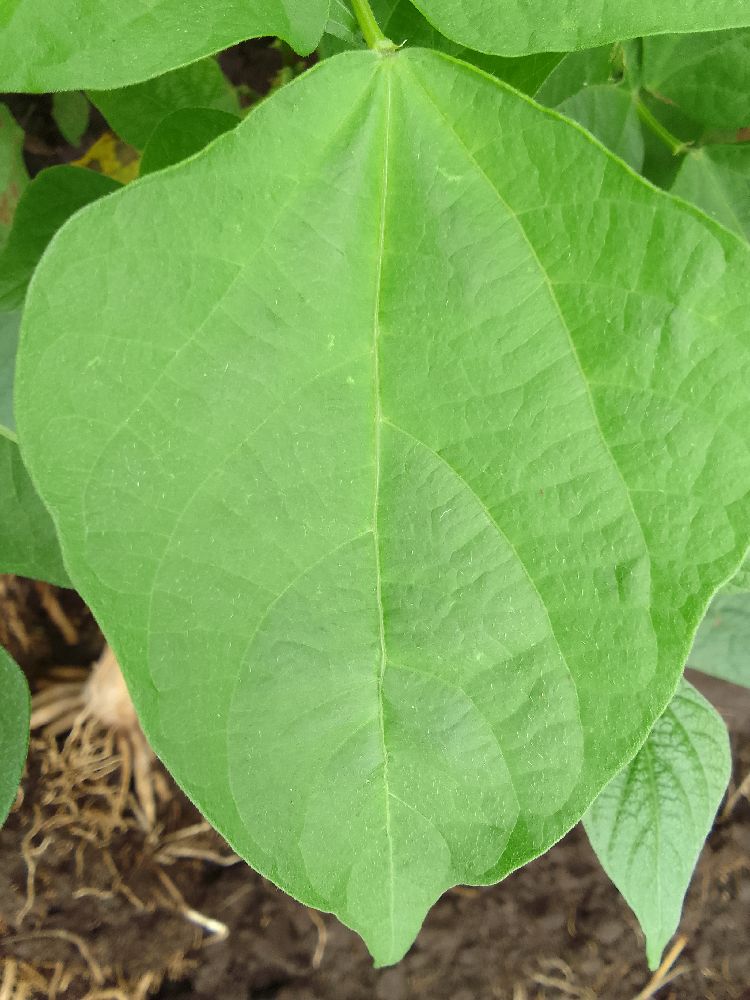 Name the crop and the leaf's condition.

common bean, healthy
